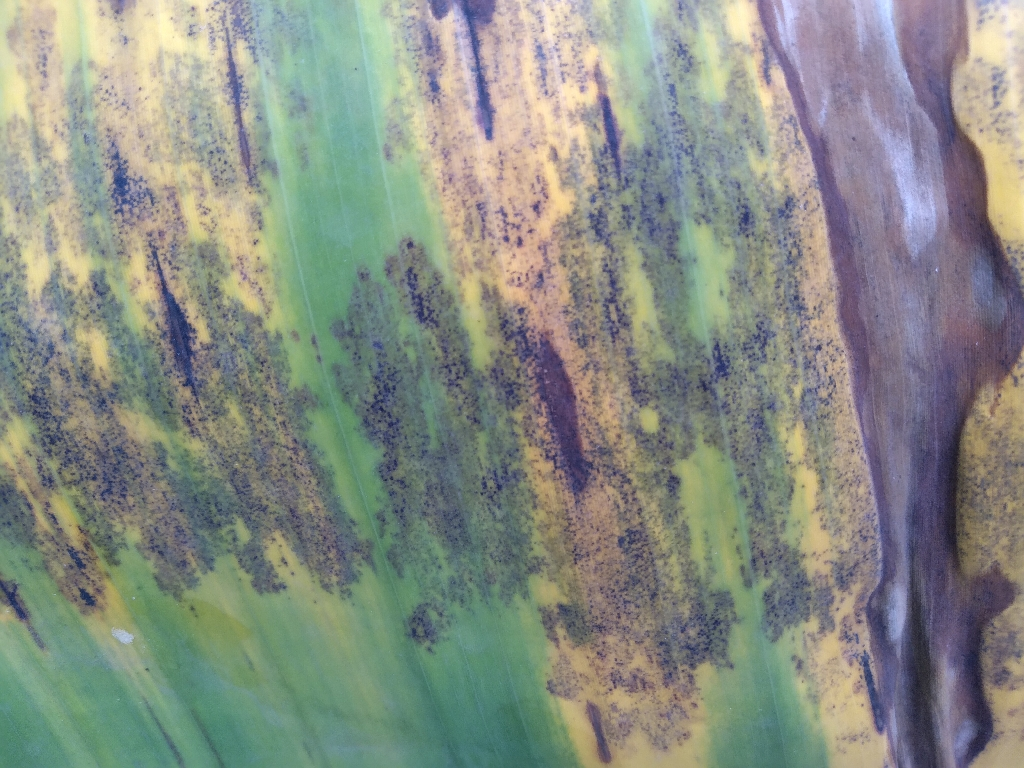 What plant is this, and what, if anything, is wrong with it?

banana, black sigatoka
